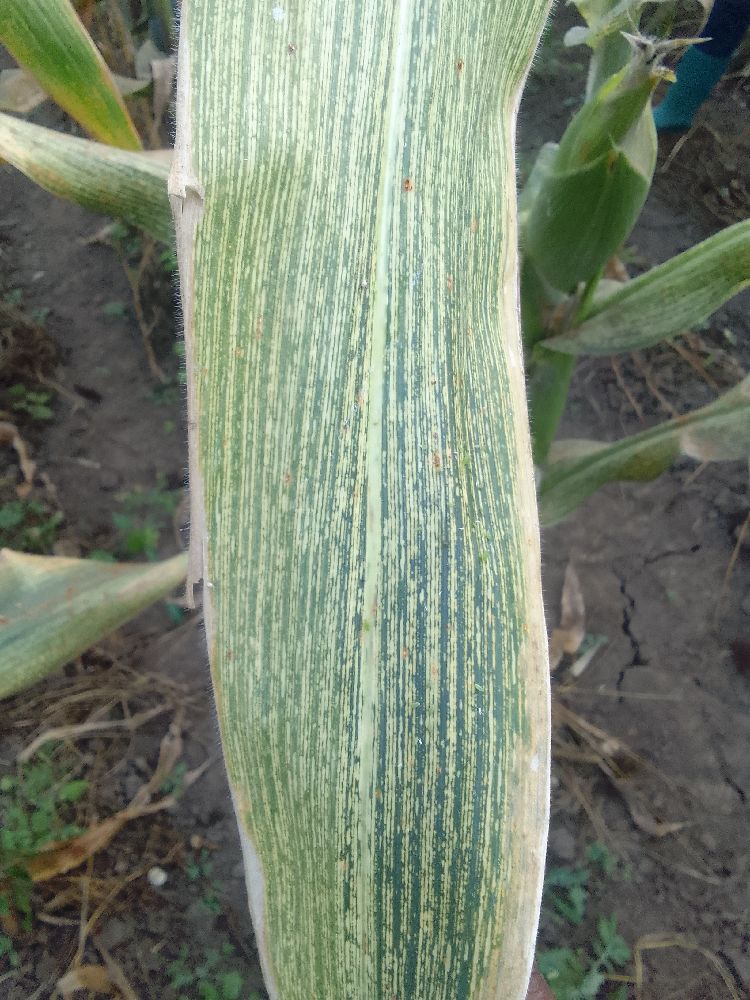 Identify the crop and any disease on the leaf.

maize, maize streak virus
